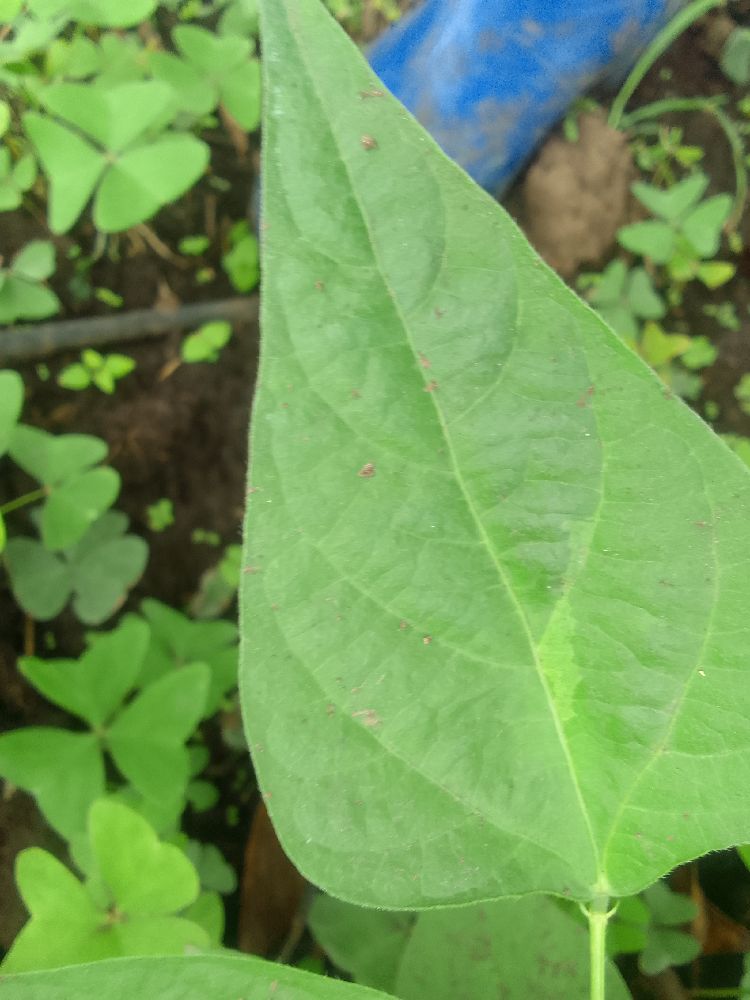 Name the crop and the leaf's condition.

common bean, healthy
